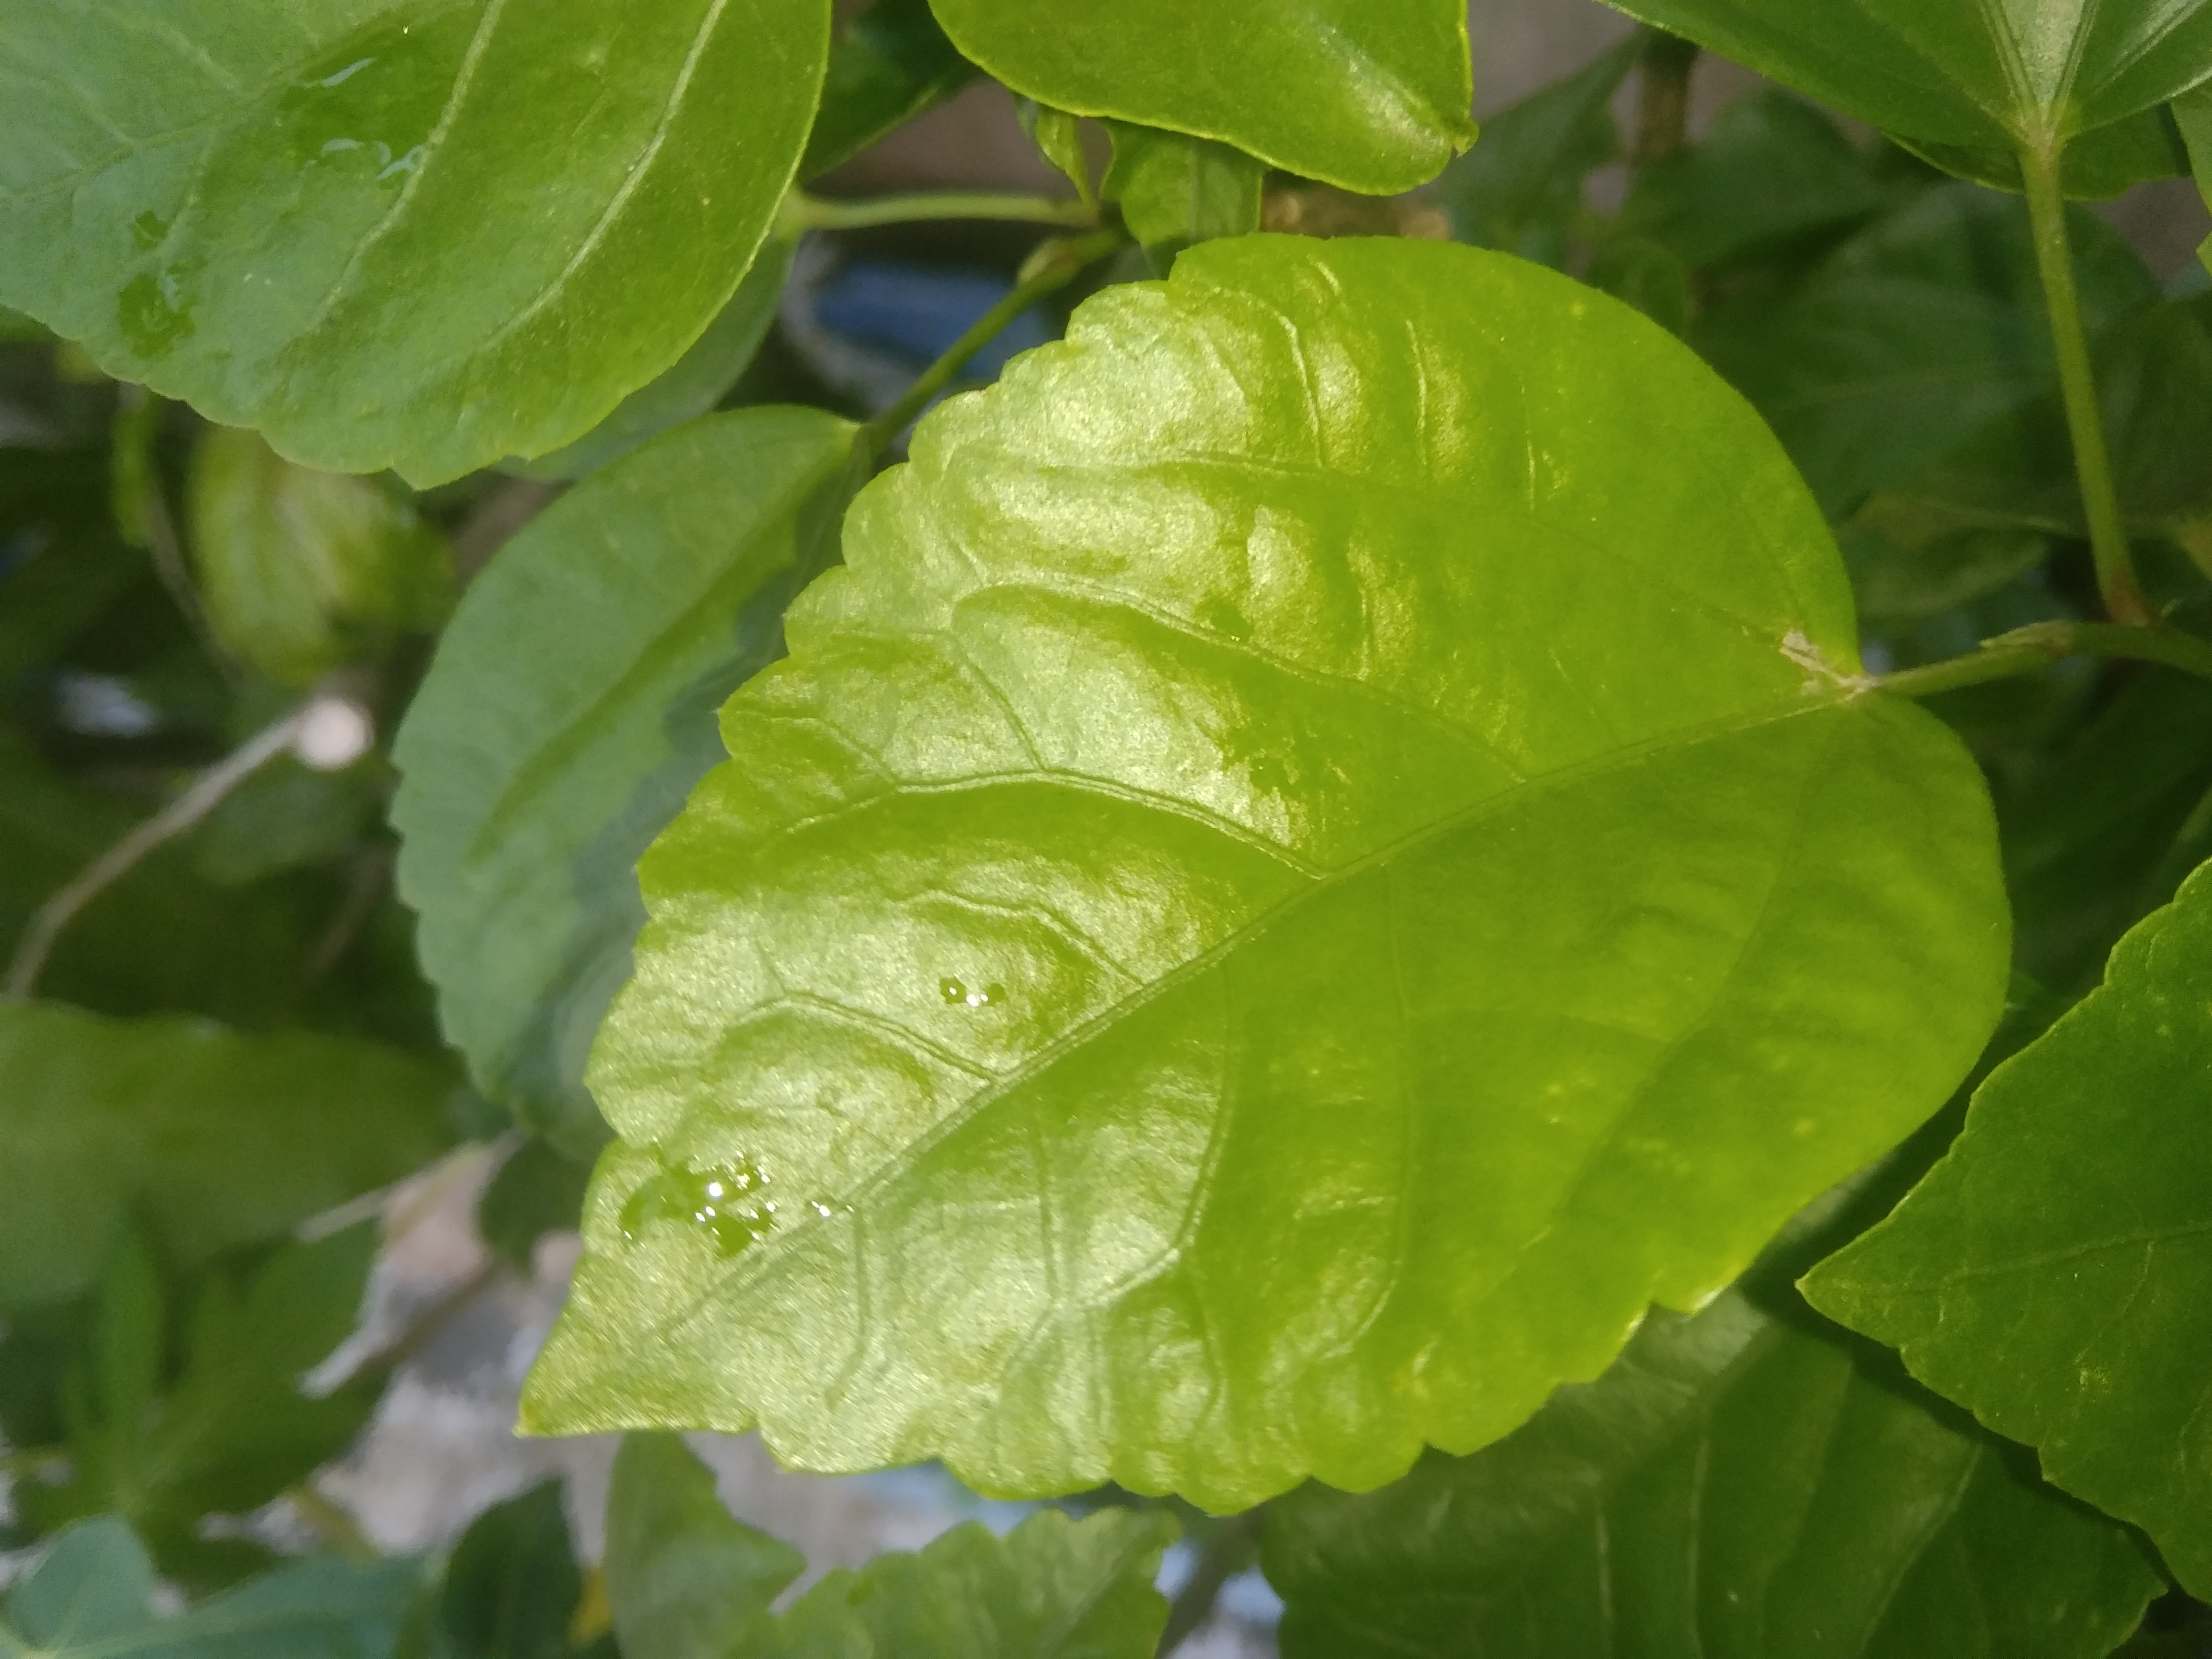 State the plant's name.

hibiscus
